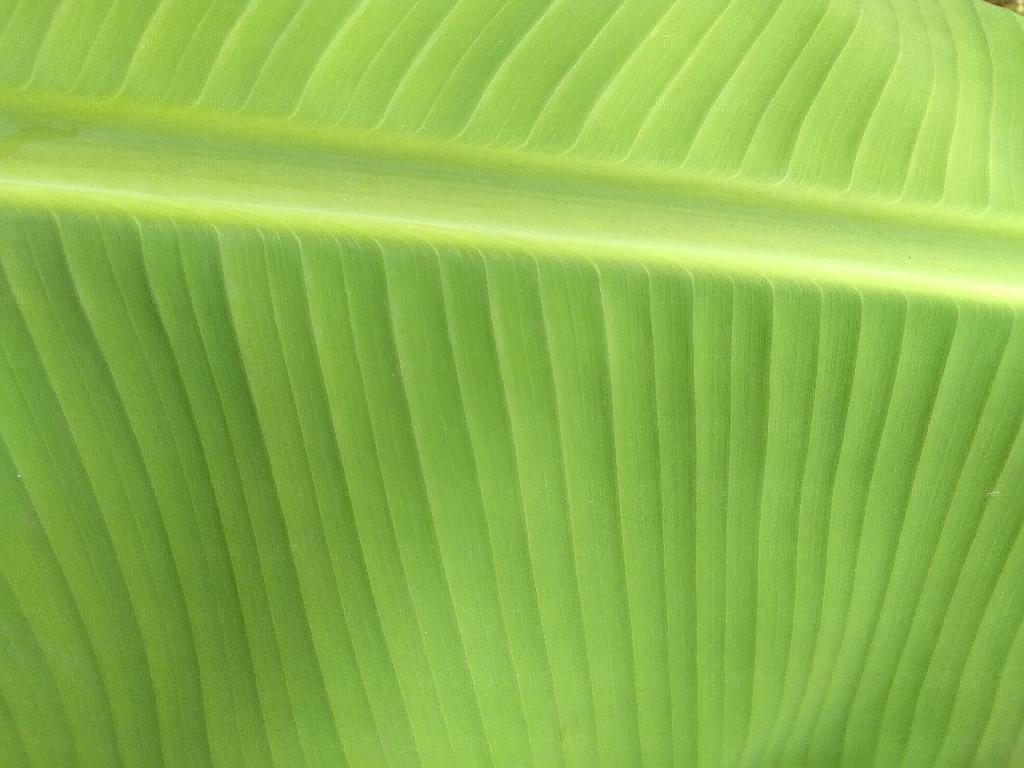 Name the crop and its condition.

banana, healthy
